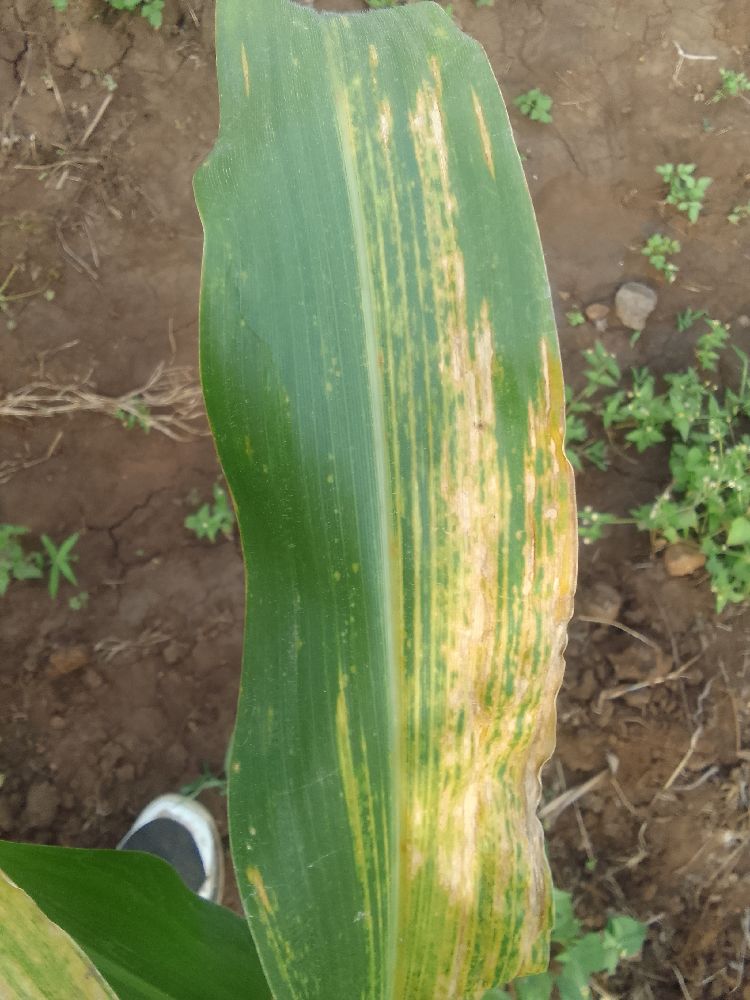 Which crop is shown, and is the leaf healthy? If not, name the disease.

maize, maize lethal necrosis
